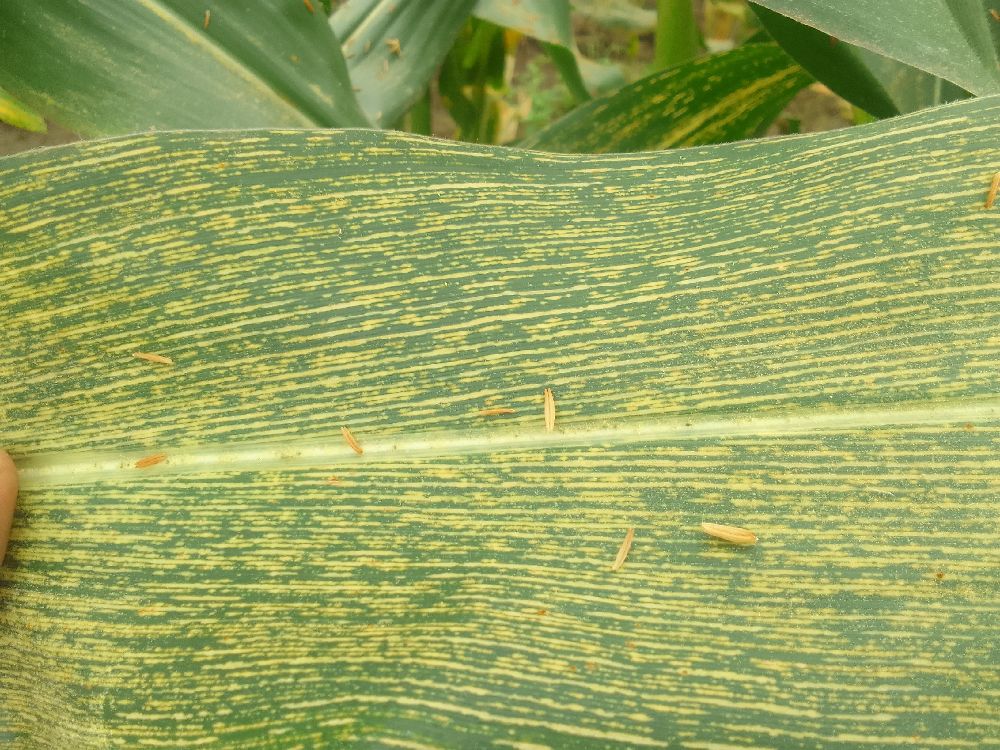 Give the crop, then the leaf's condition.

maize, maize streak virus
